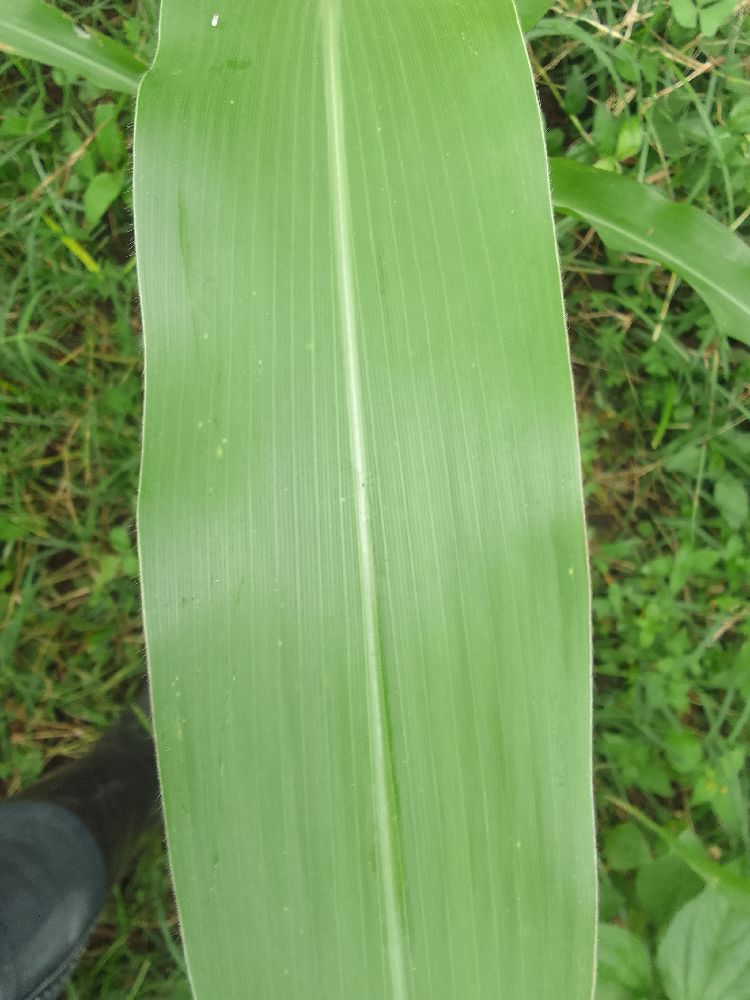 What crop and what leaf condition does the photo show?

maize, healthy
